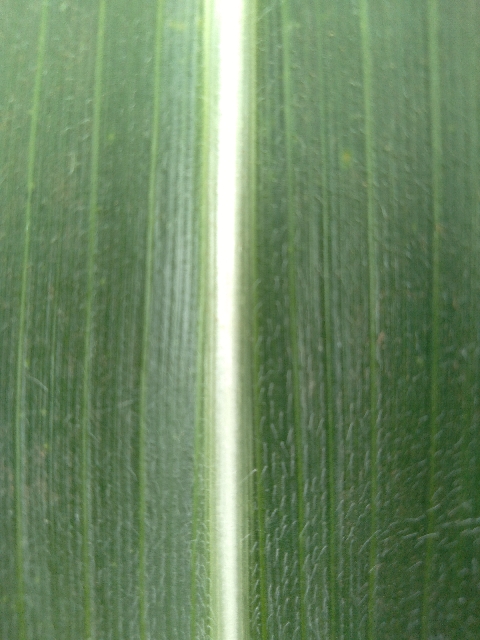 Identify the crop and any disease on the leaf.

maize, healthy
